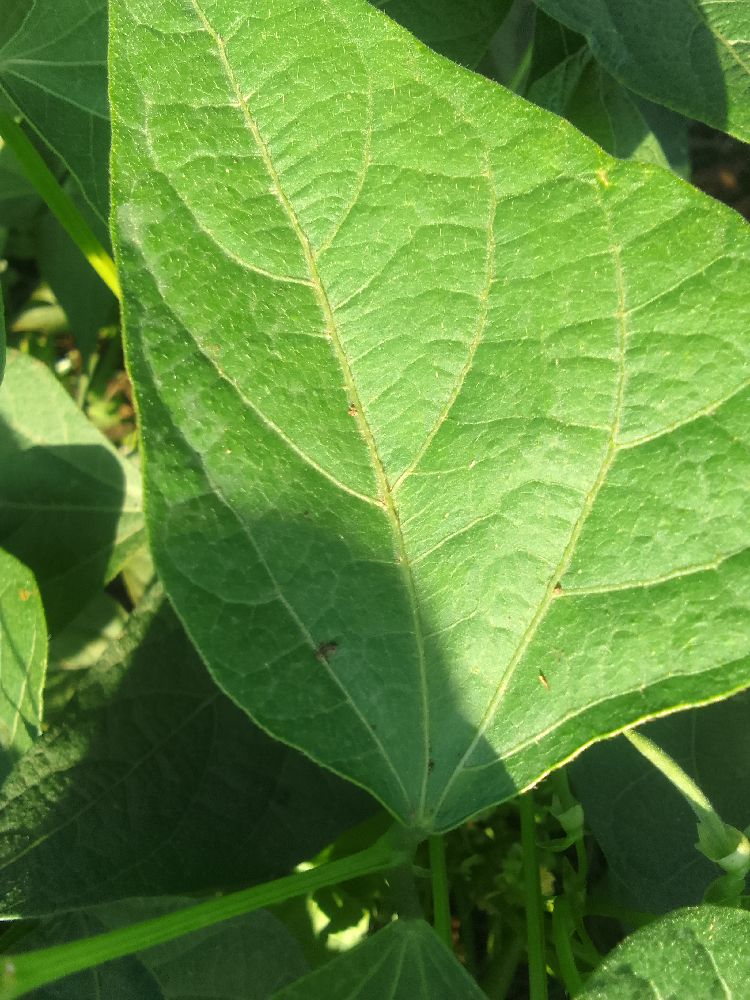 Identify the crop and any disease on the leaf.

common bean, healthy
